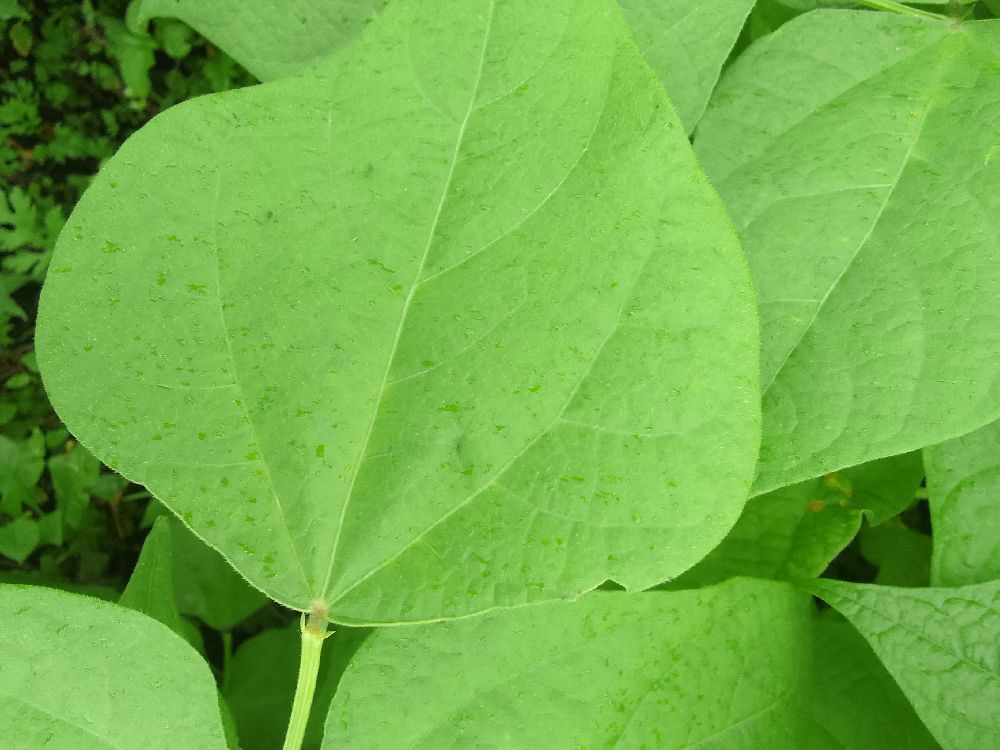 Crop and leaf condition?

common bean, healthy
